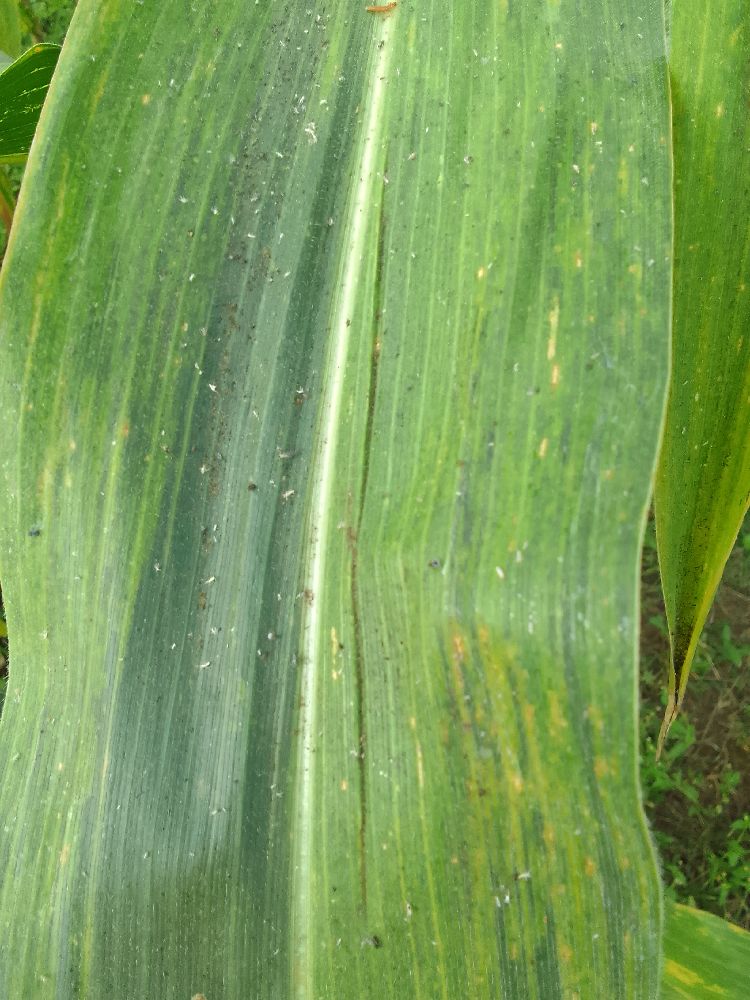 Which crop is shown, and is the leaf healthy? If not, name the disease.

maize, maize lethal necrosis
